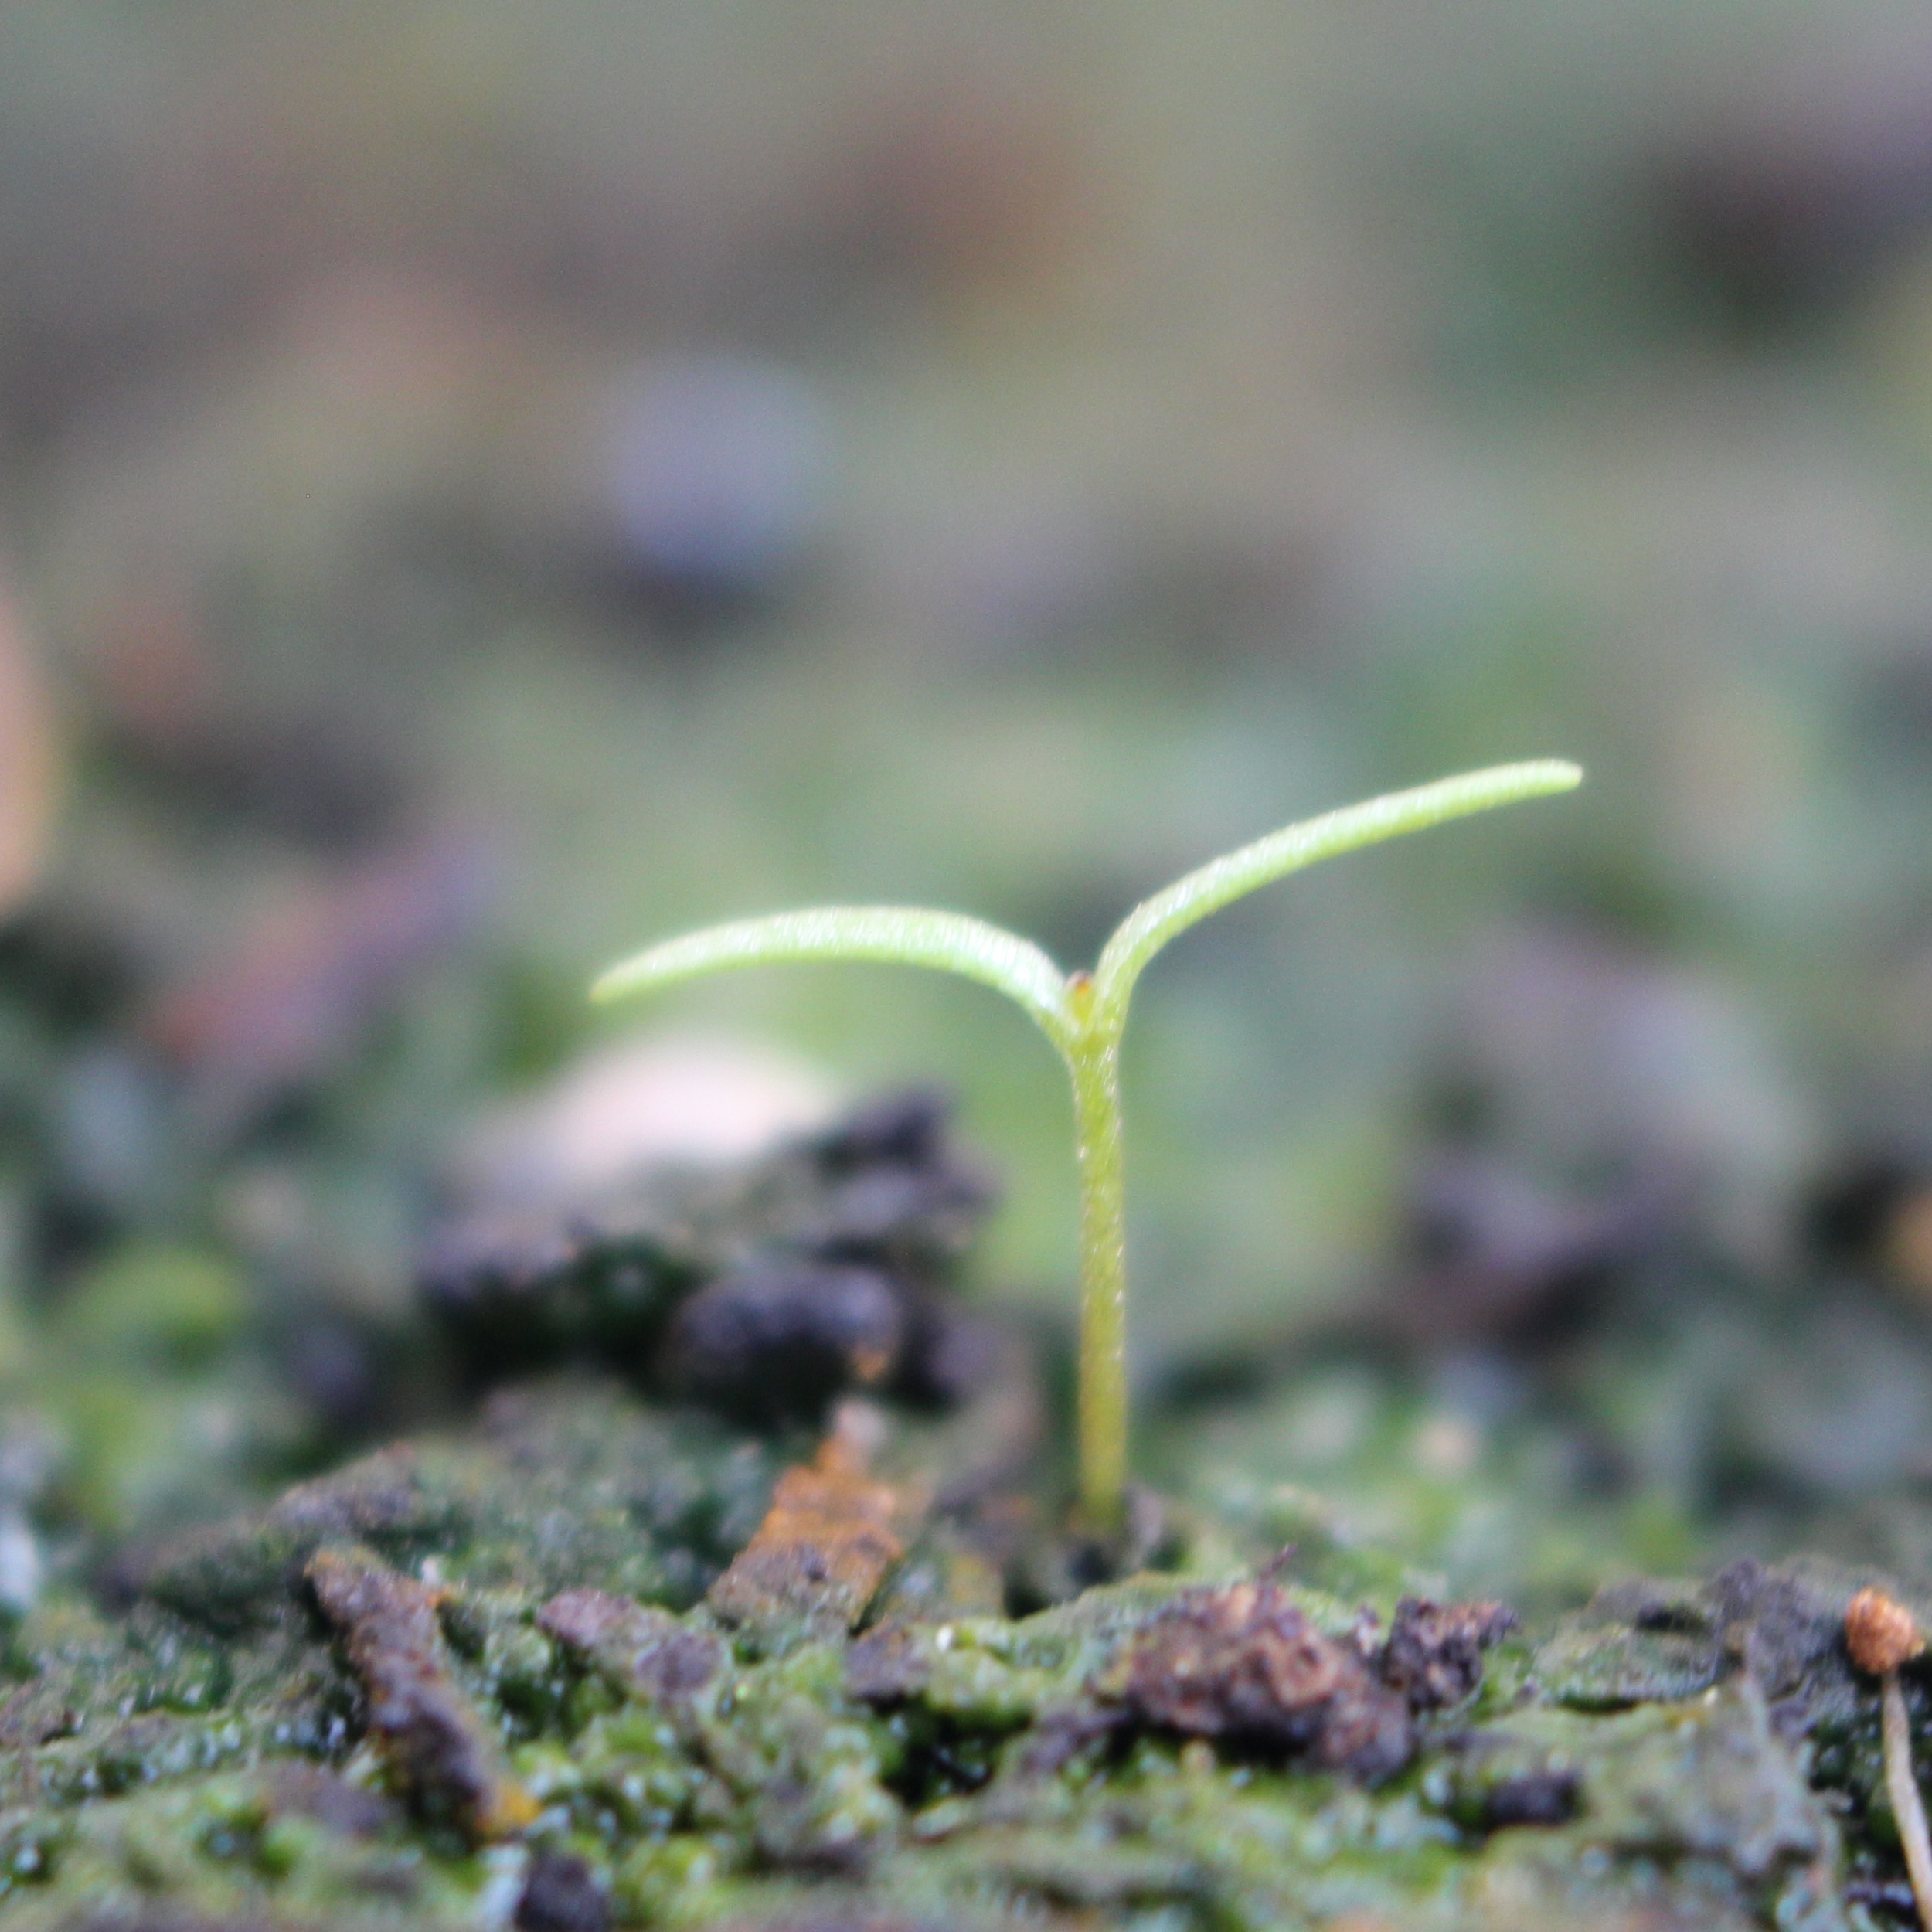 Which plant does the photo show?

Papaver rhoeas
